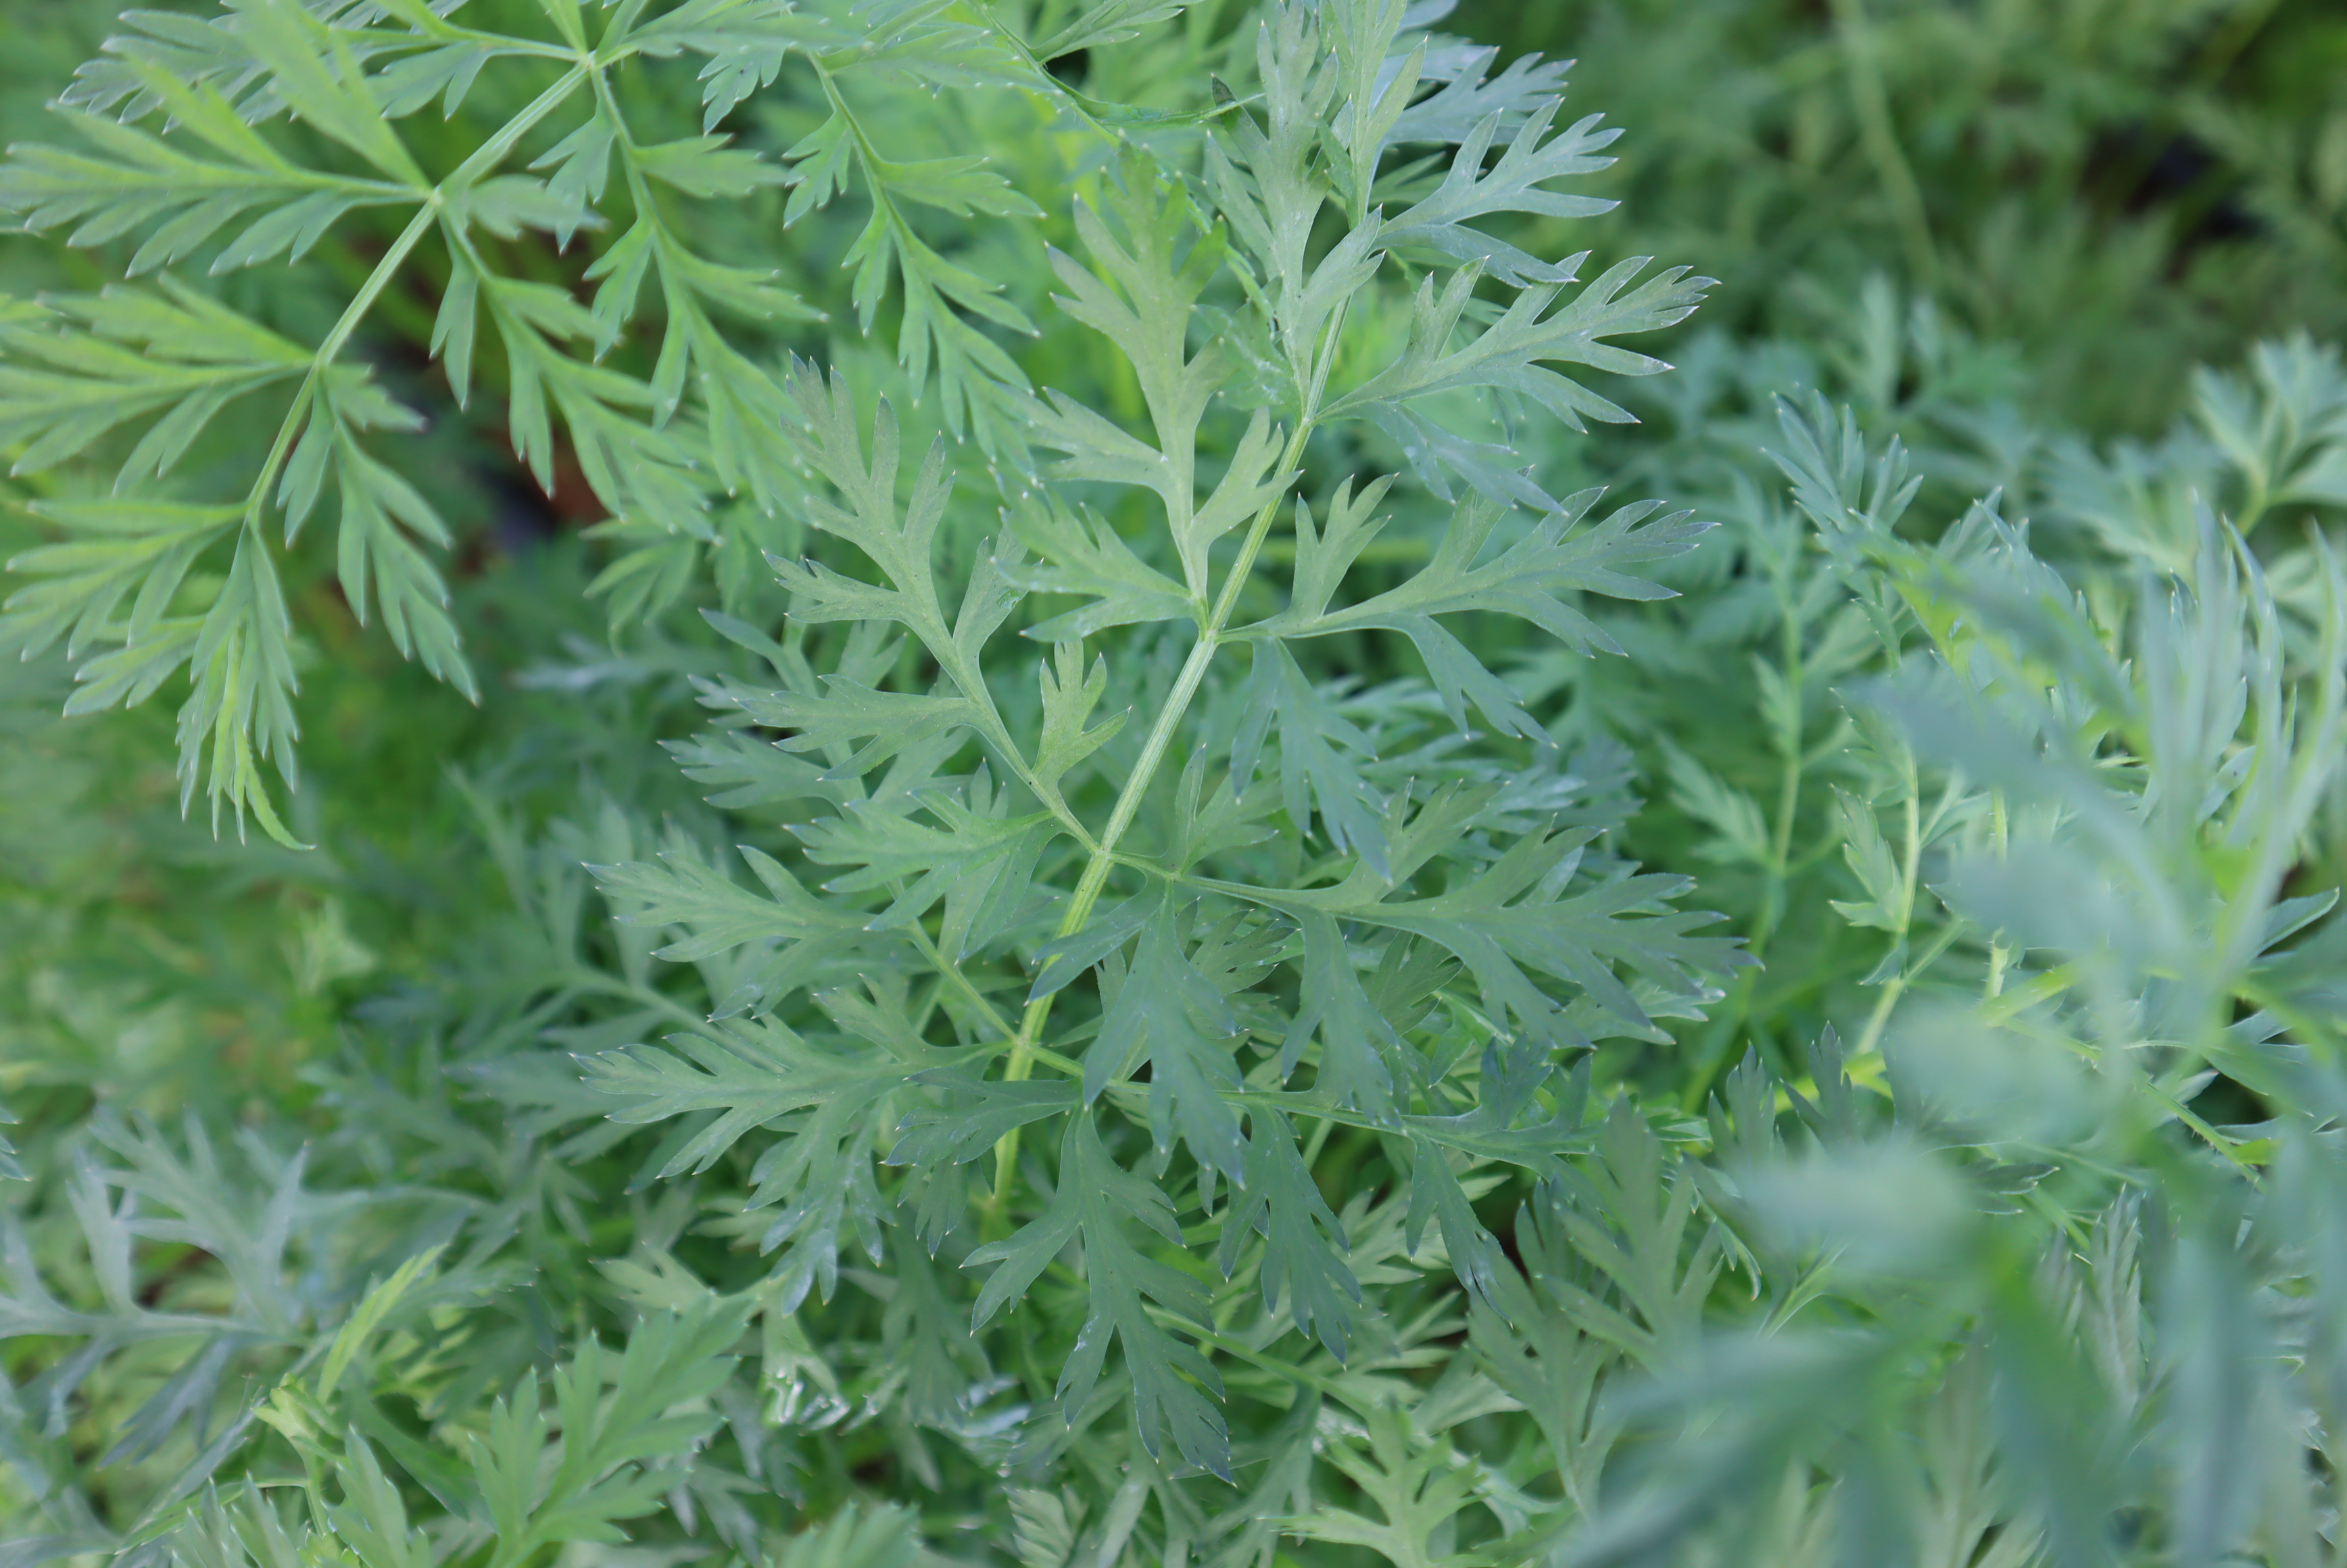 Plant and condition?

carrot, healthy
